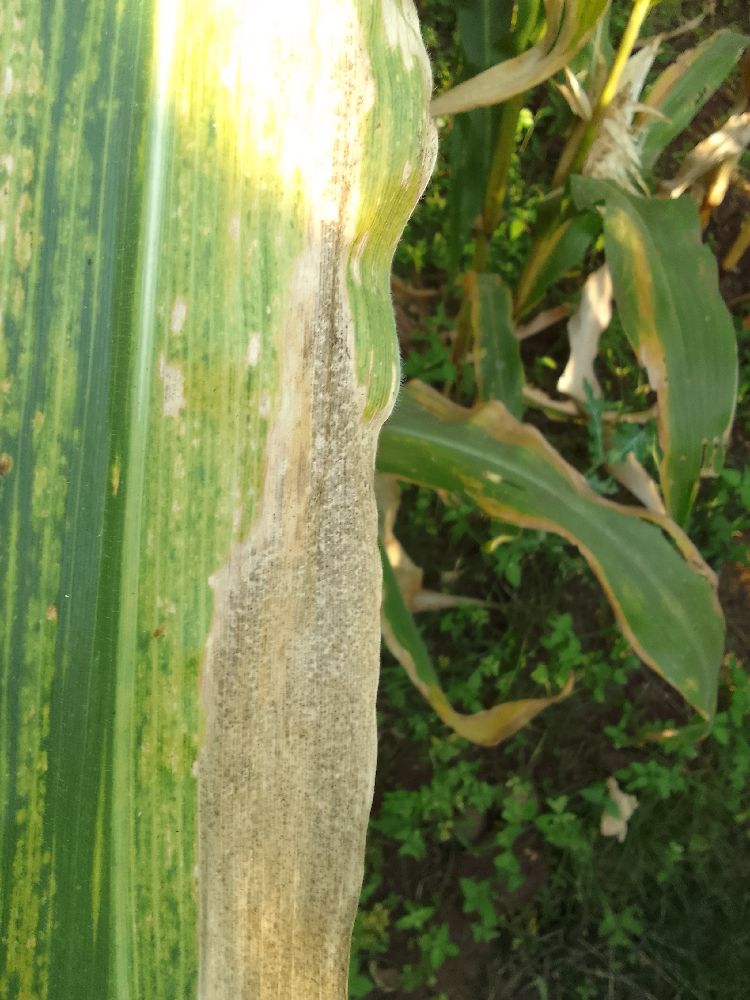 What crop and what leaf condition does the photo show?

maize, maize lethal necrosis
